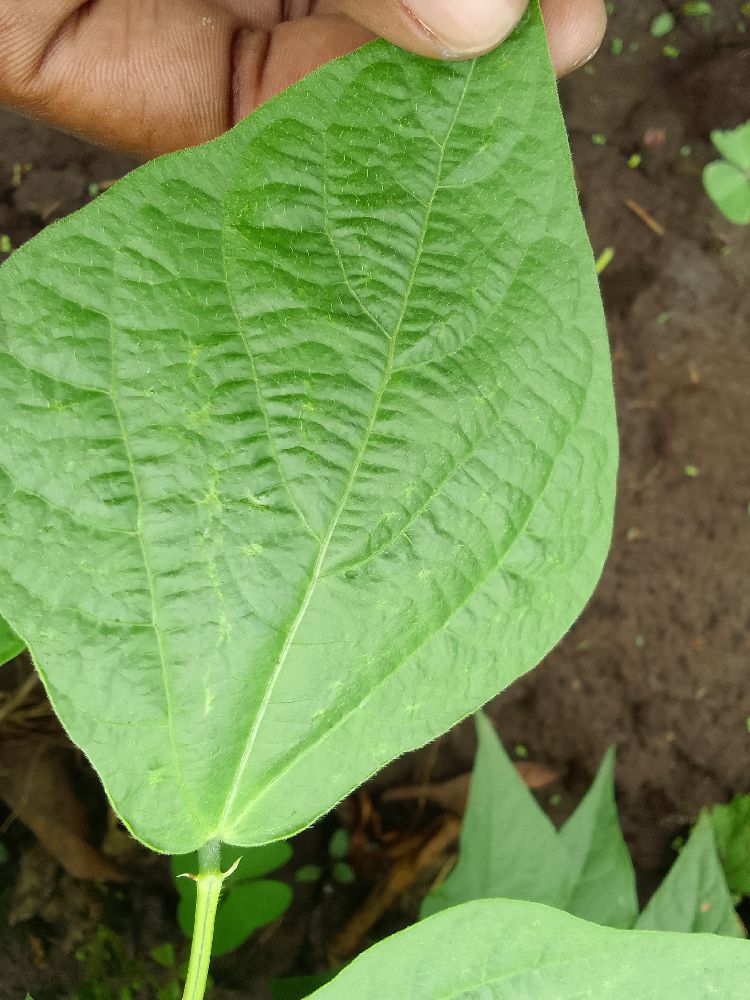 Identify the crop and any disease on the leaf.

common bean, healthy
